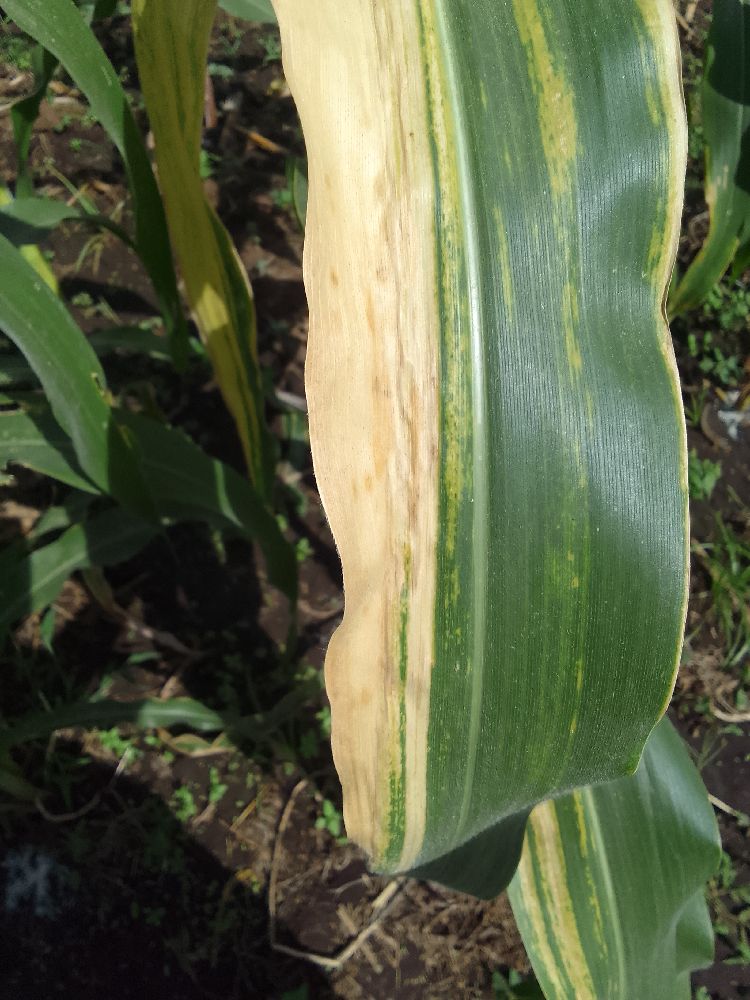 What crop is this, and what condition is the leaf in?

maize, maize lethal necrosis
